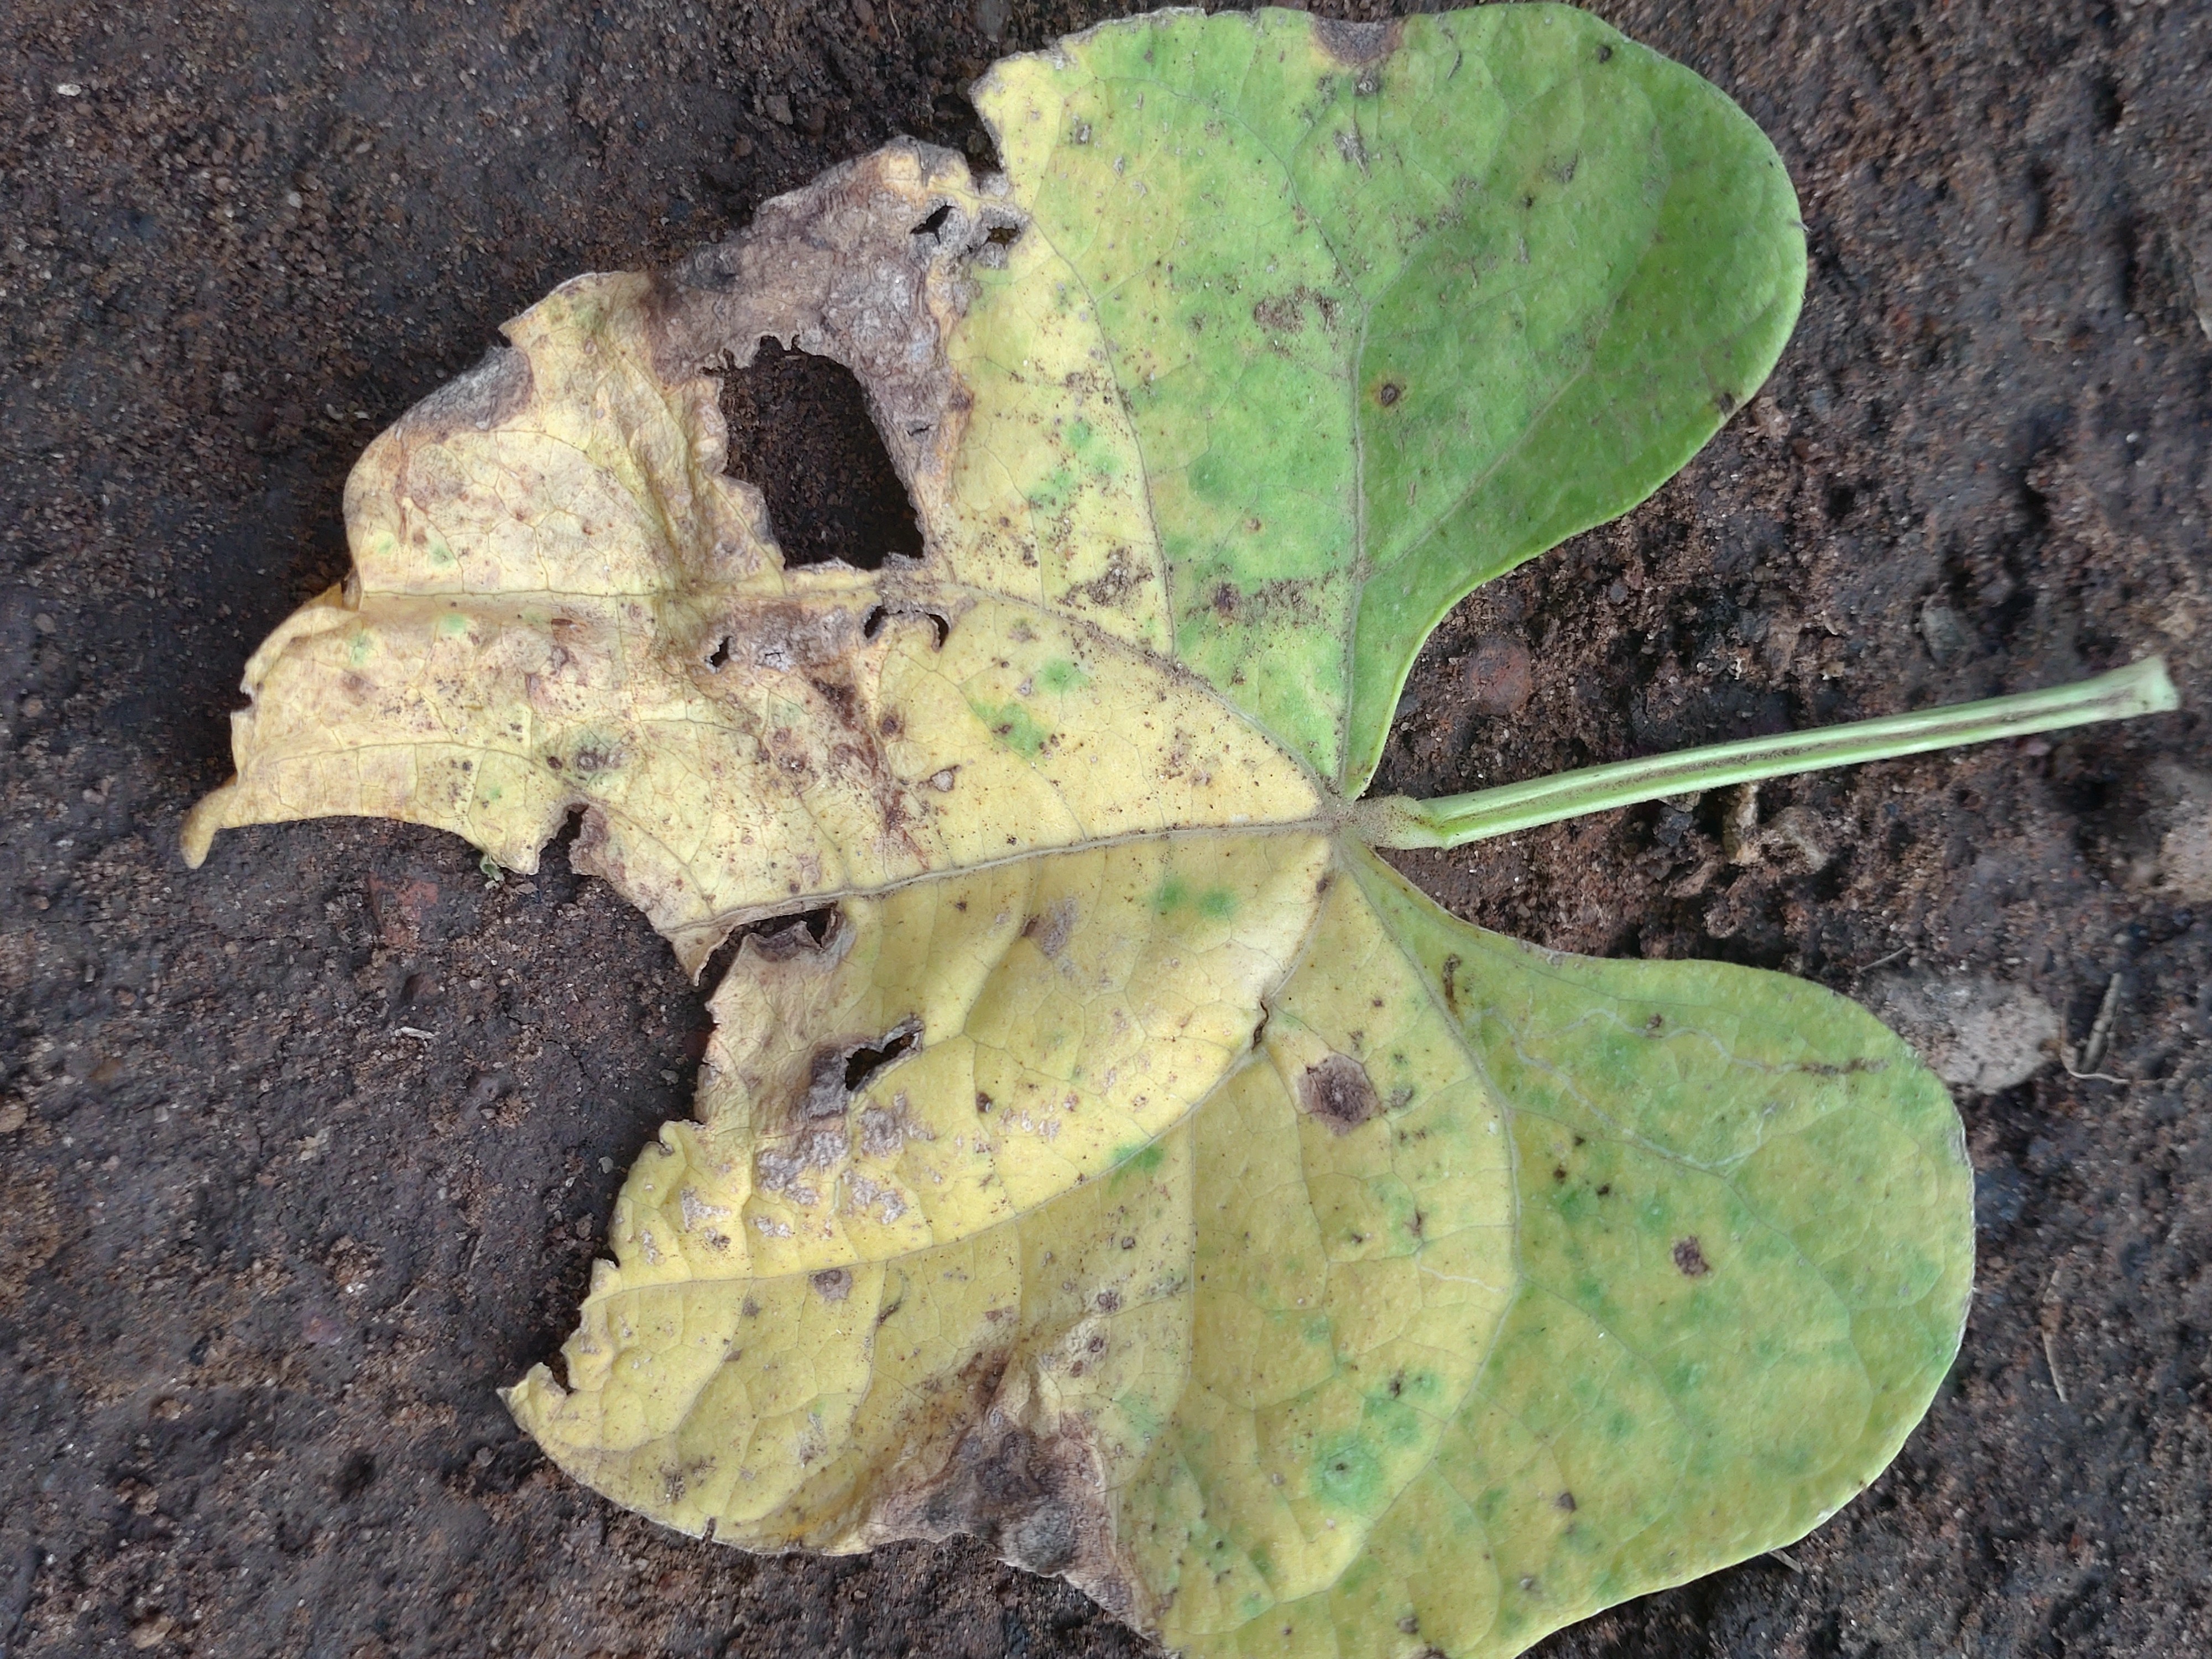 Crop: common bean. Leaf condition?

anthracnose
